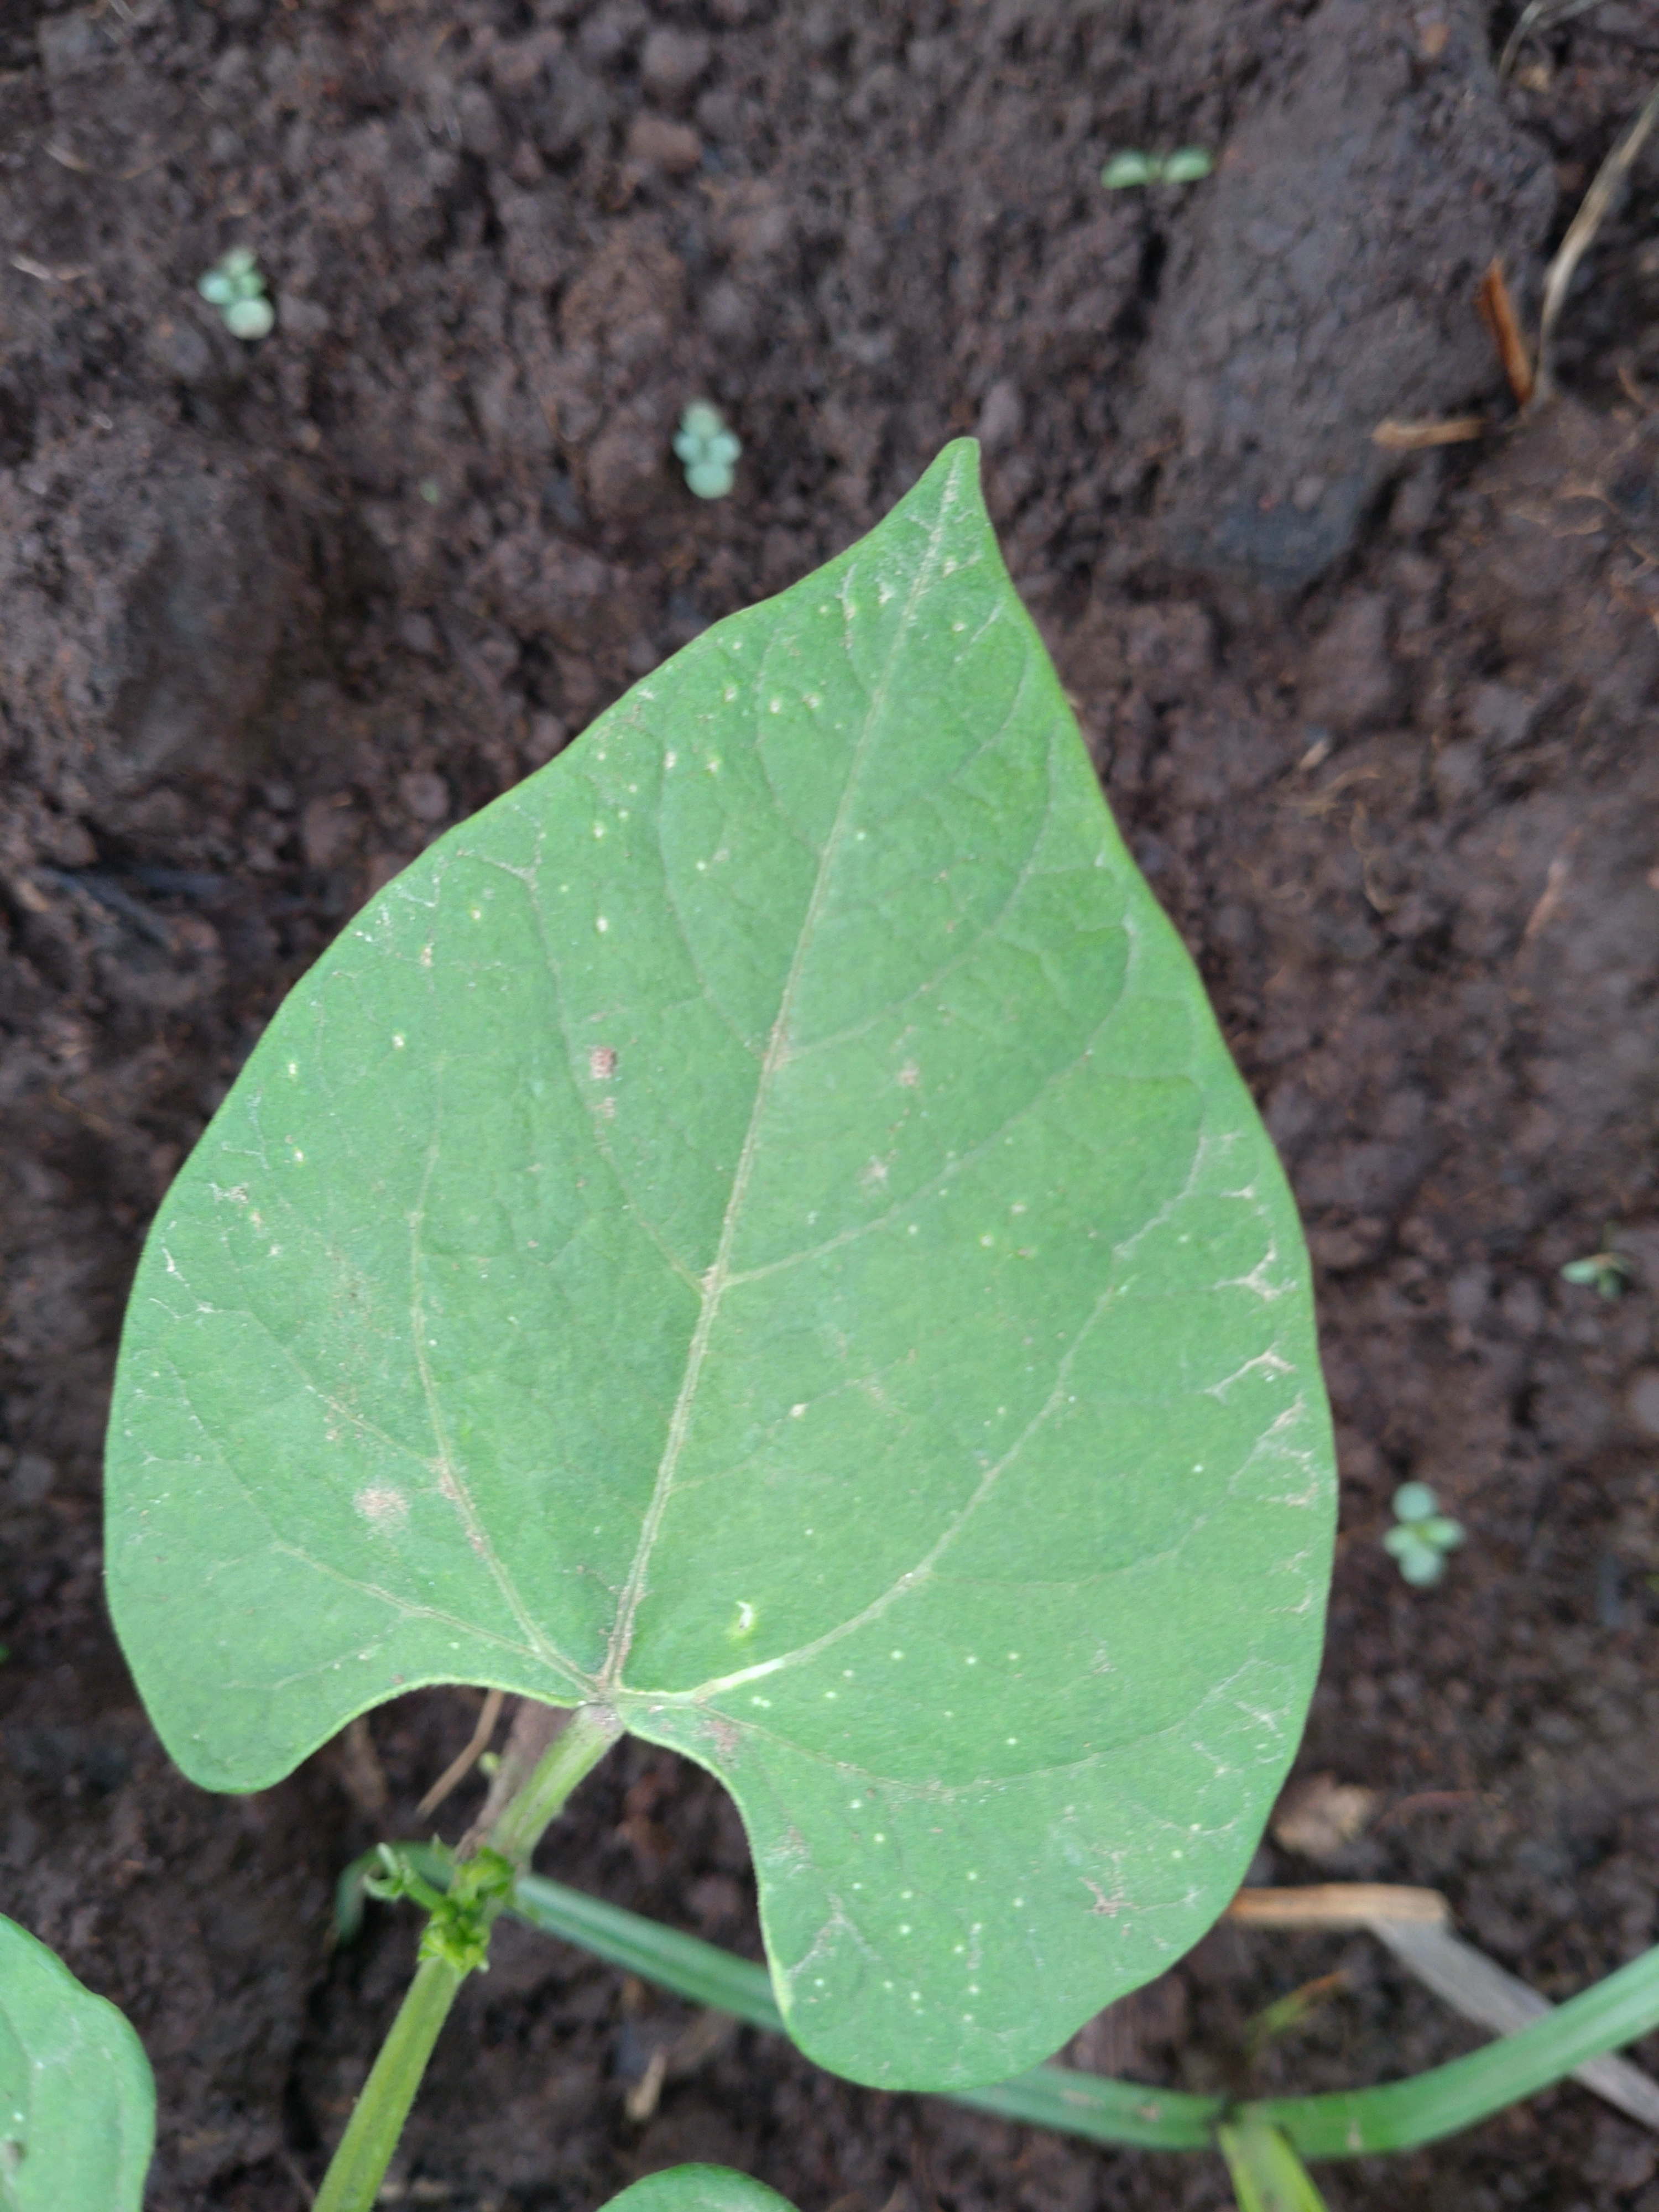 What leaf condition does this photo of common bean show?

healthy
